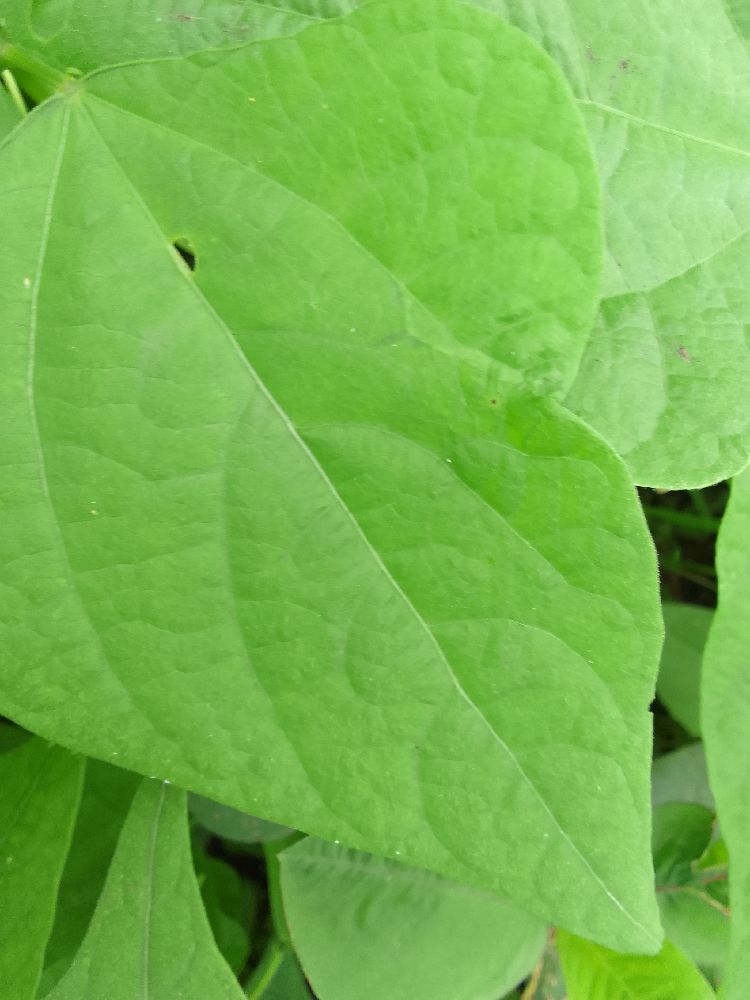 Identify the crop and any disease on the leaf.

common bean, healthy
